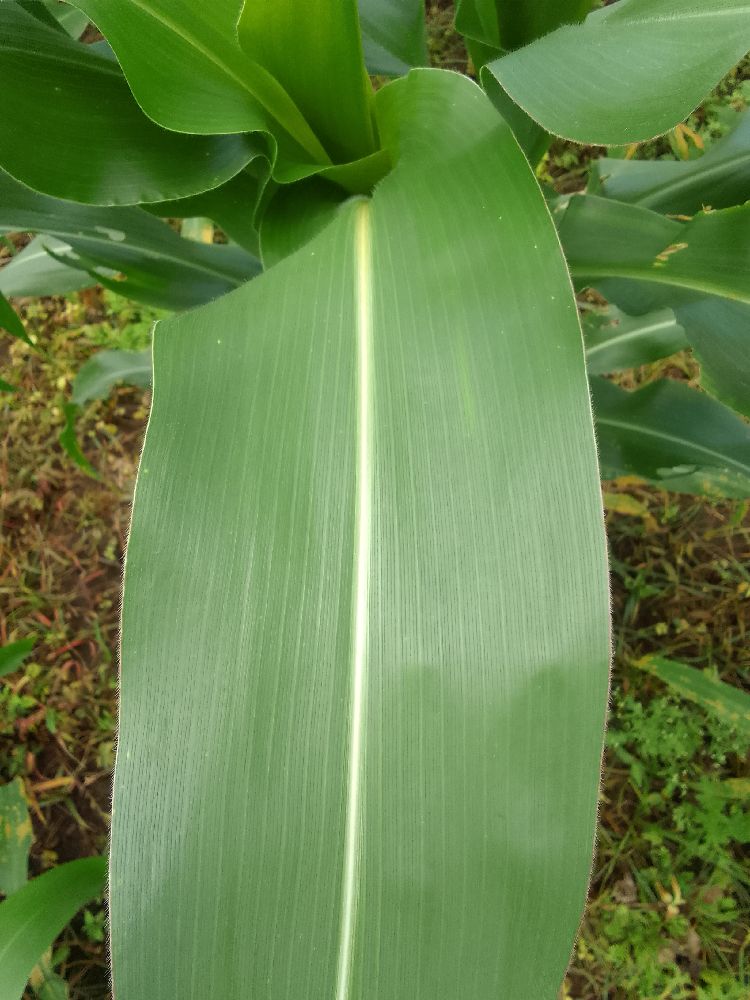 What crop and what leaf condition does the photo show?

maize, healthy
